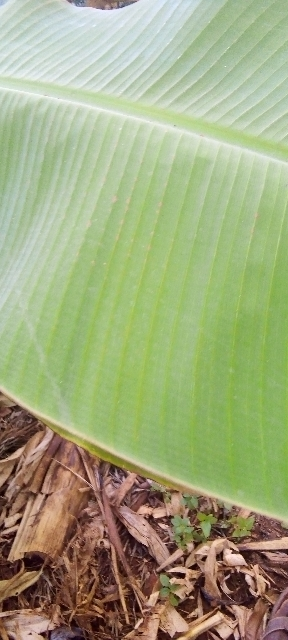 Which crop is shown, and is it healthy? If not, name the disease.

banana, healthy
